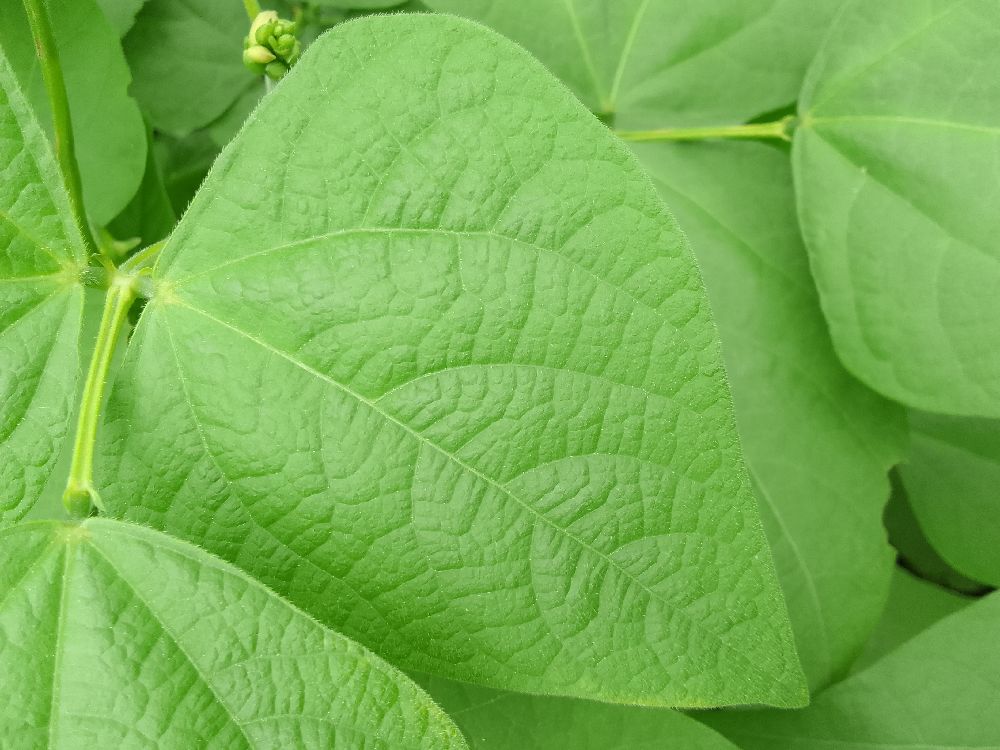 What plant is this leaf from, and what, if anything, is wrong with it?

common bean, healthy
